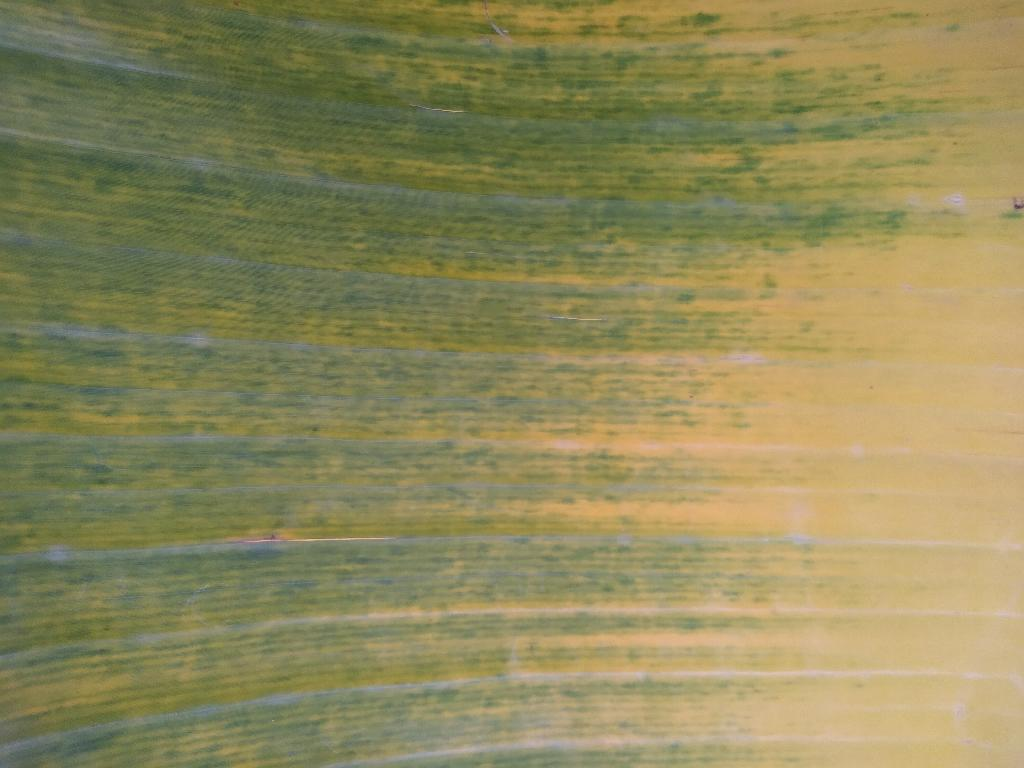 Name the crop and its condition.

banana, fusarium wilt race 1
